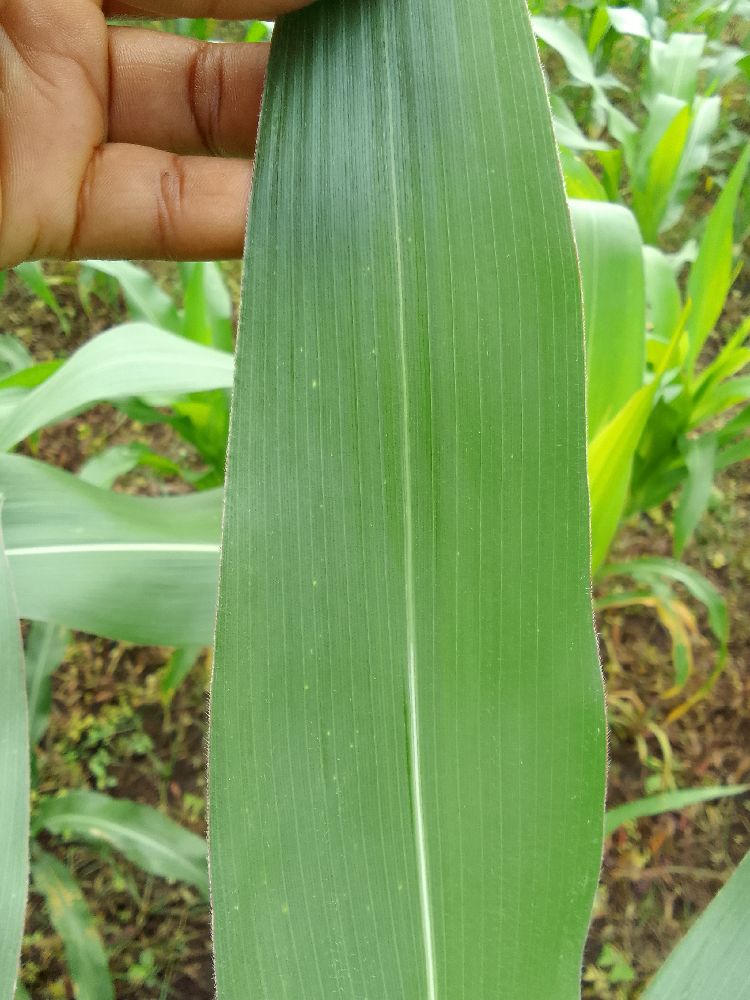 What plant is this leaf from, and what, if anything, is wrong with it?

maize, healthy
